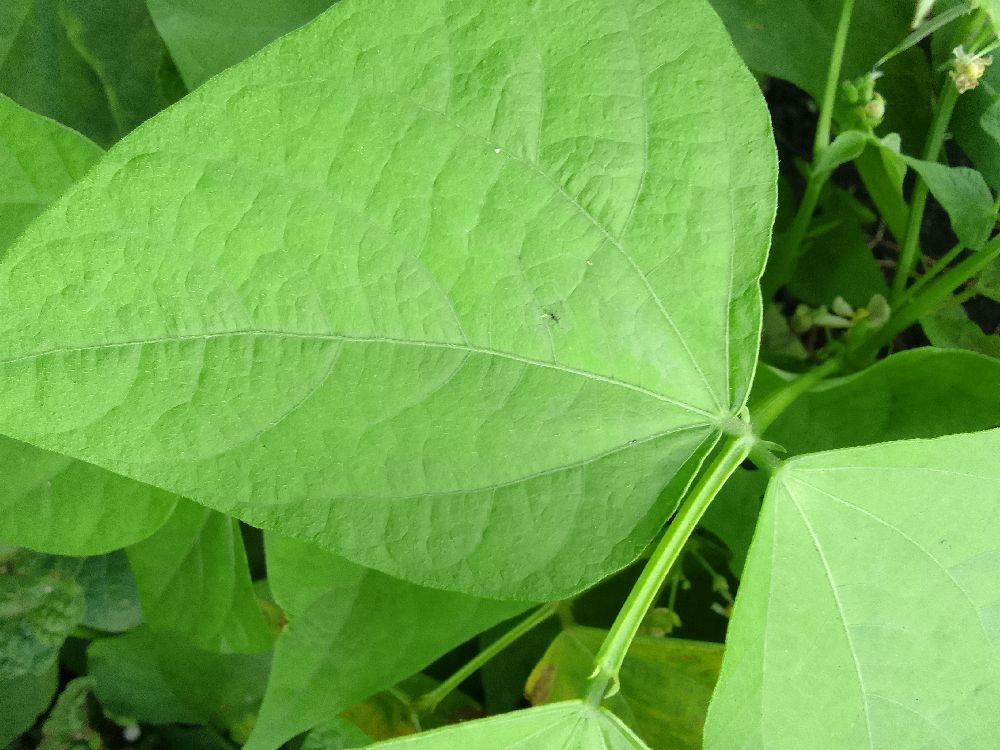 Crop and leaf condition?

common bean, healthy
